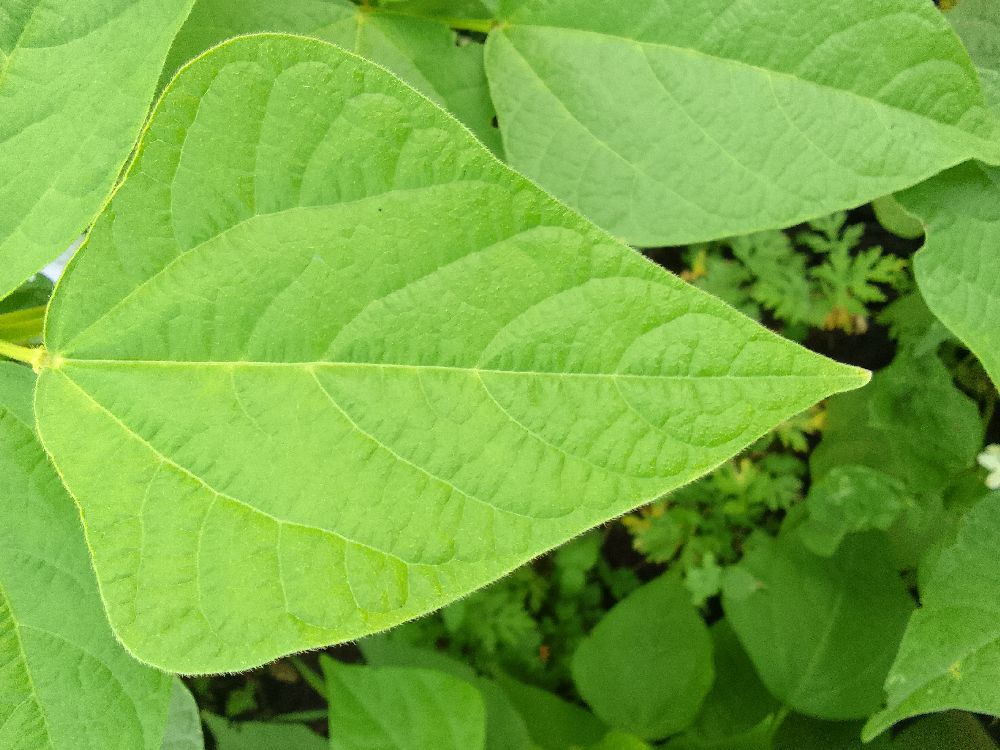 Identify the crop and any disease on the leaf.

common bean, healthy
